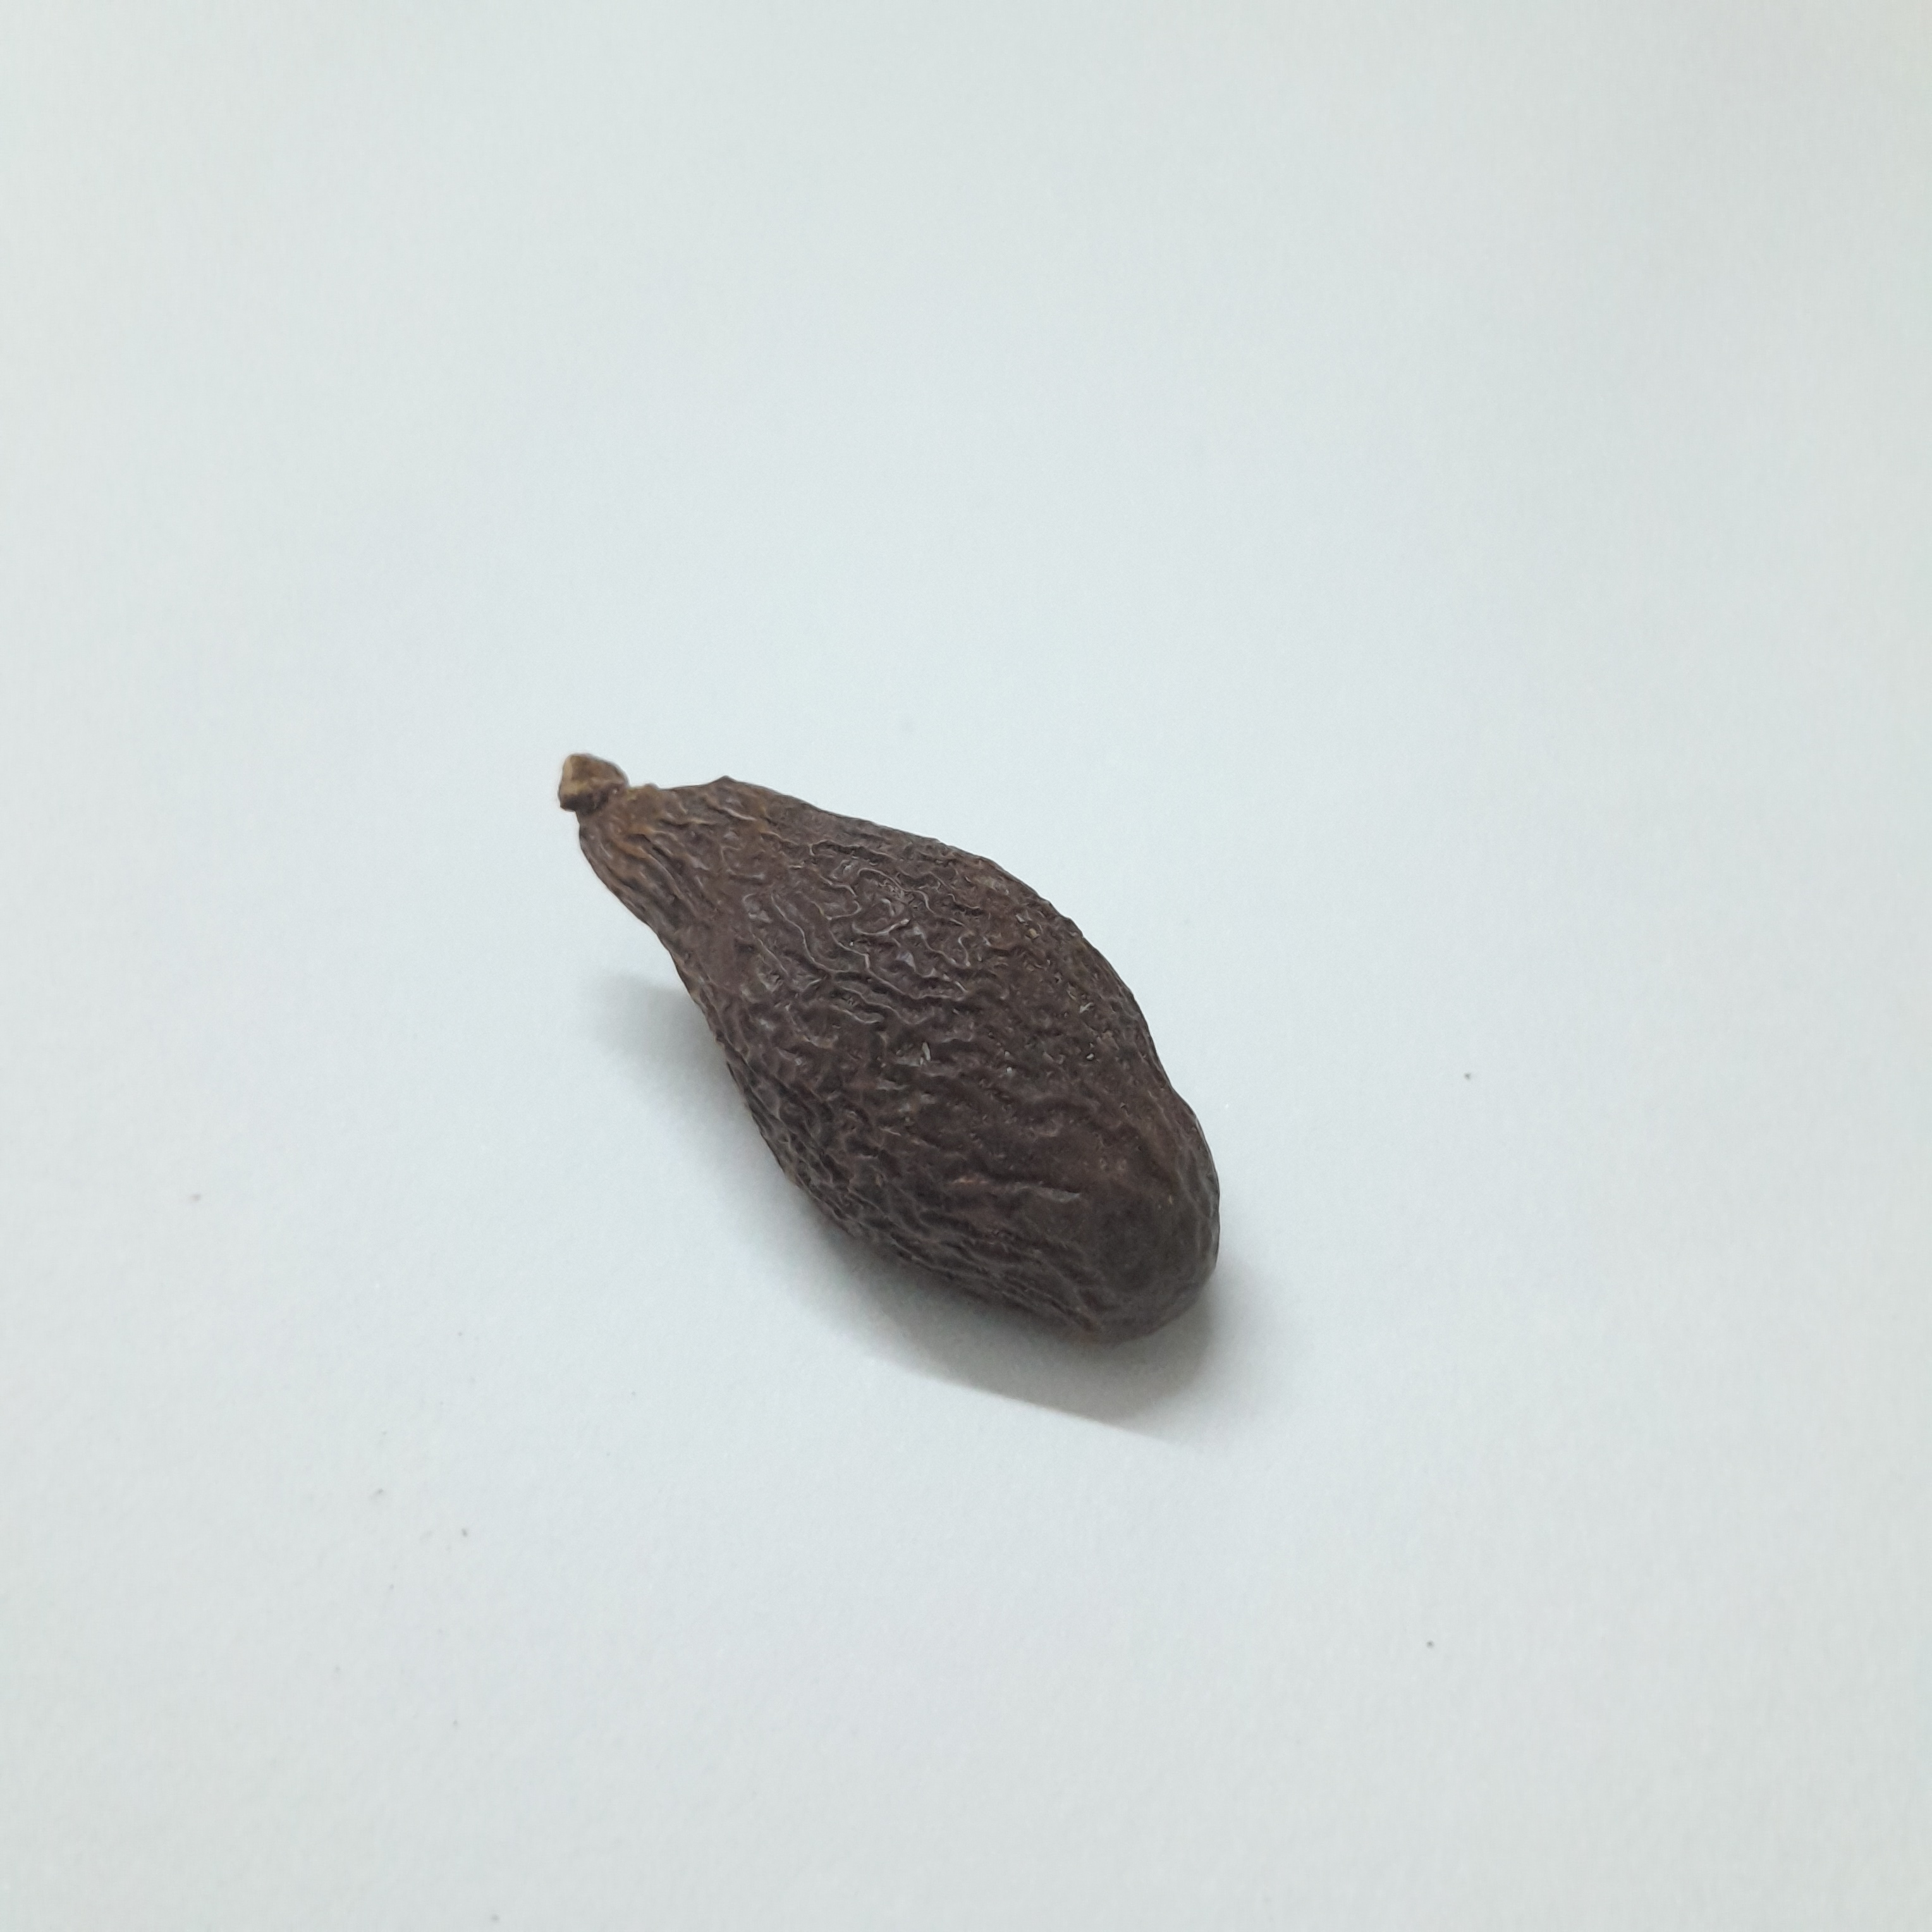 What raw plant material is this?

niranjanphal
